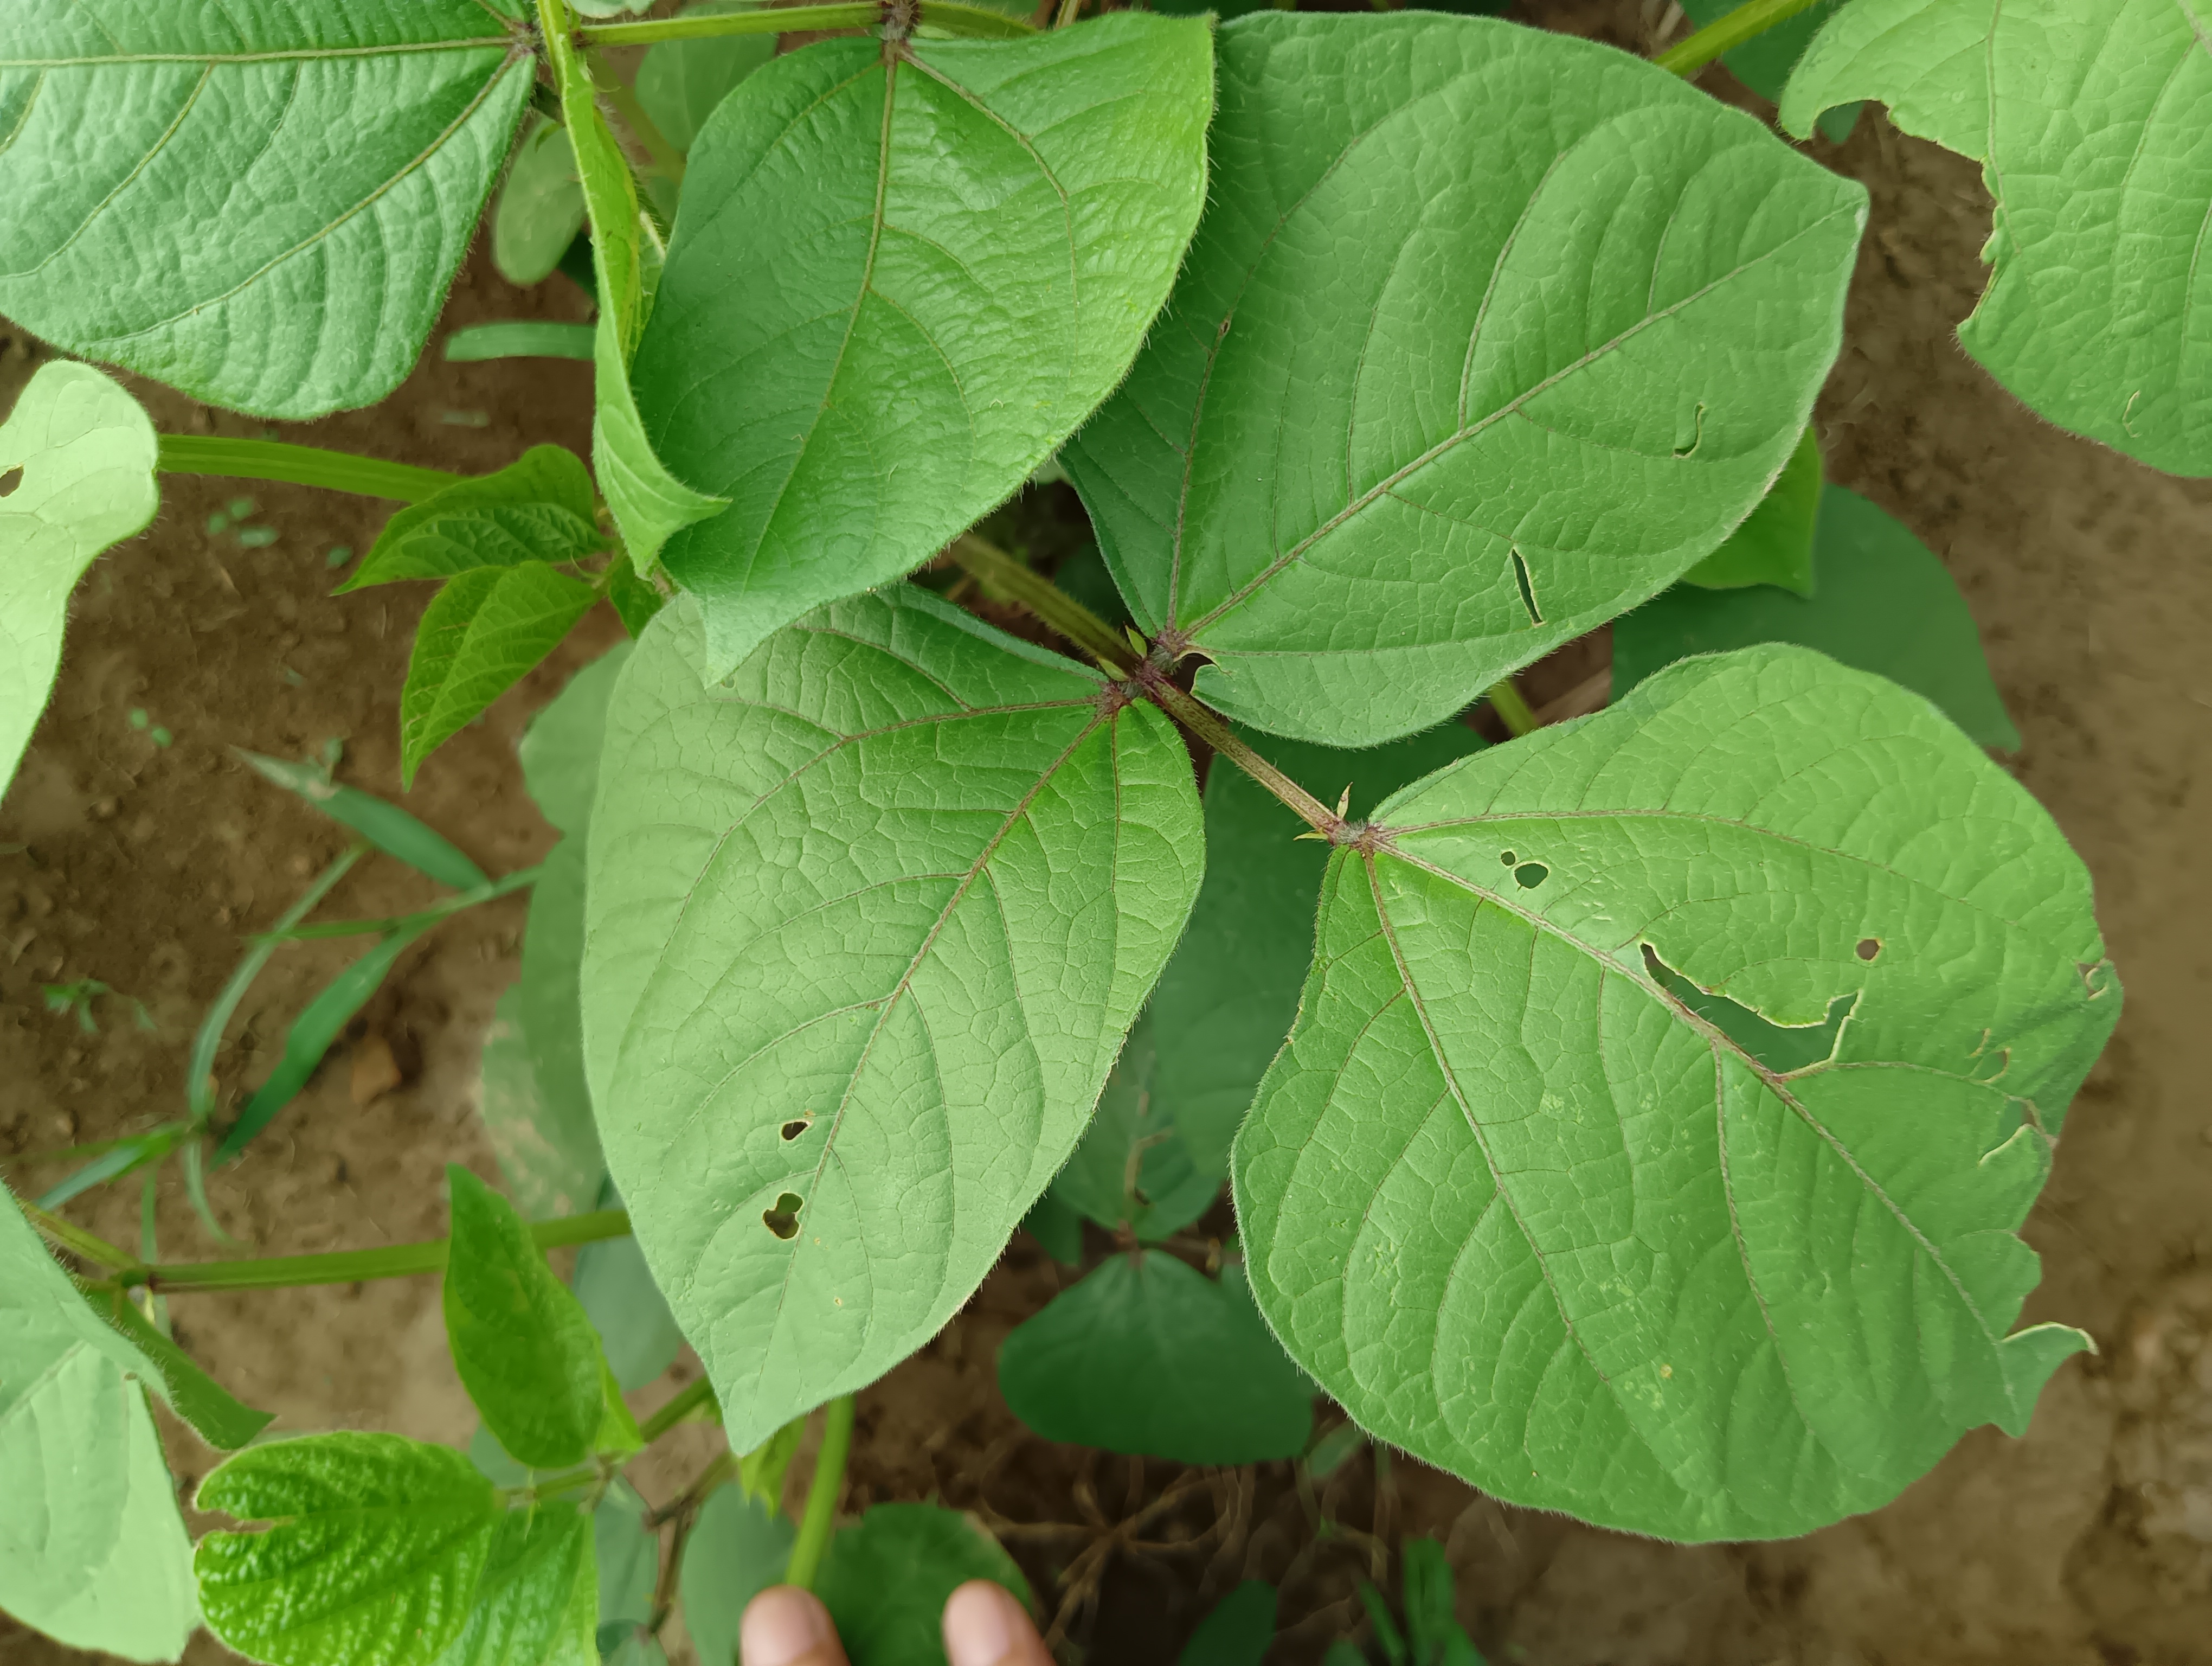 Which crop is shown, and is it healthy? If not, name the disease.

mungbean, healthy
